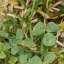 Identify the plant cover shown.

unstructured weed
